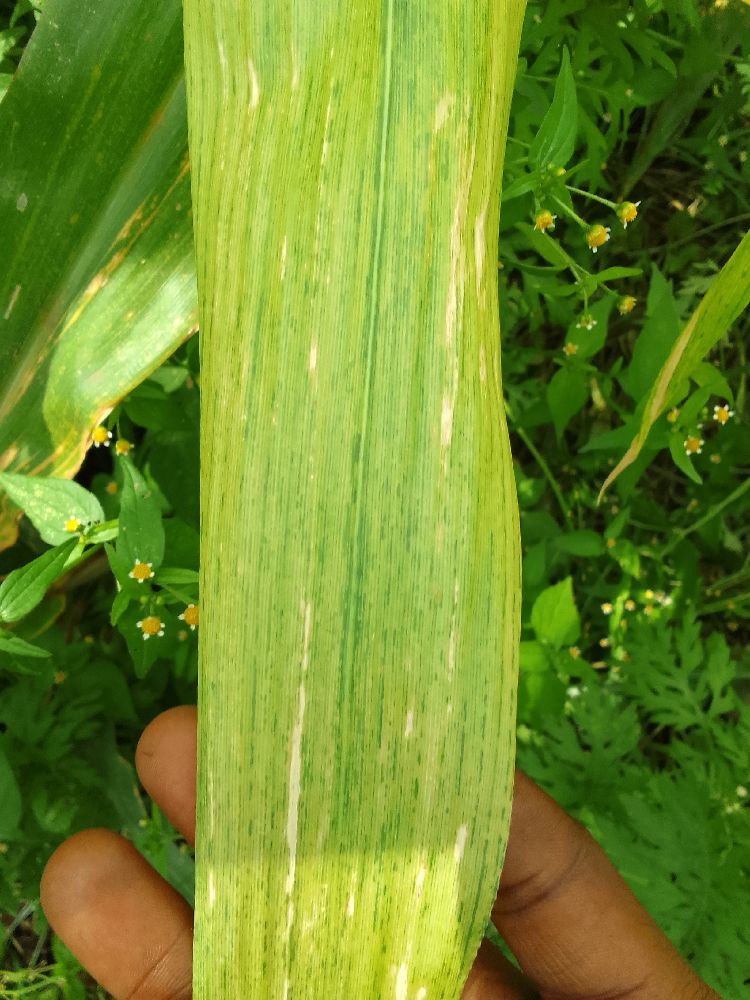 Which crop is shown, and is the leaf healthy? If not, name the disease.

maize, maize lethal necrosis
